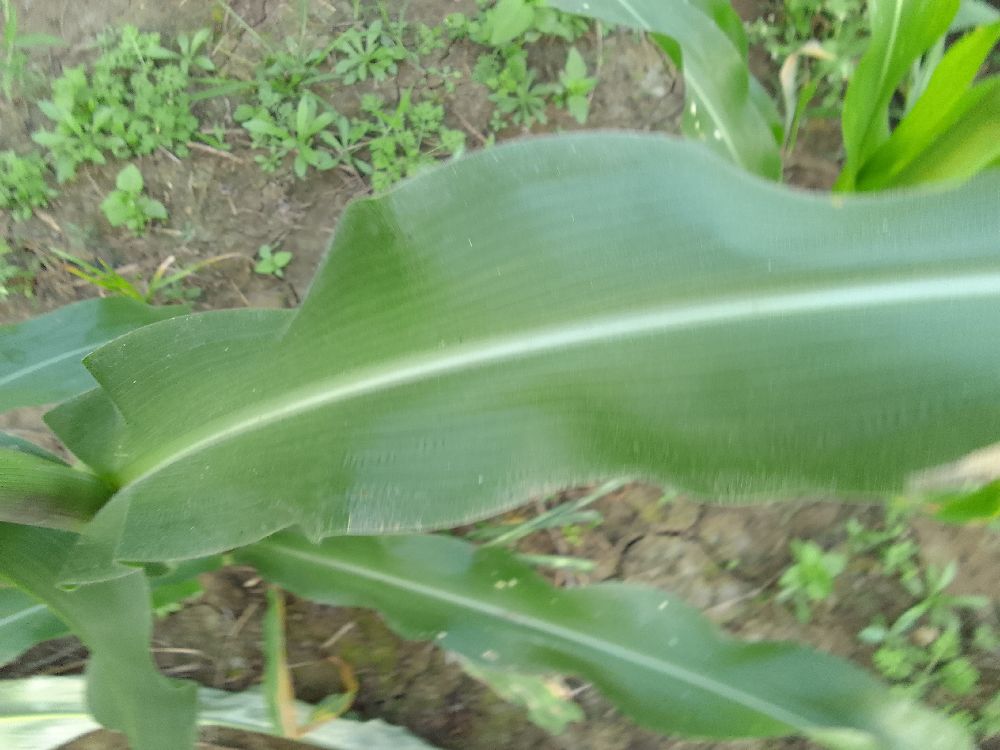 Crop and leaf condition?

maize, healthy
